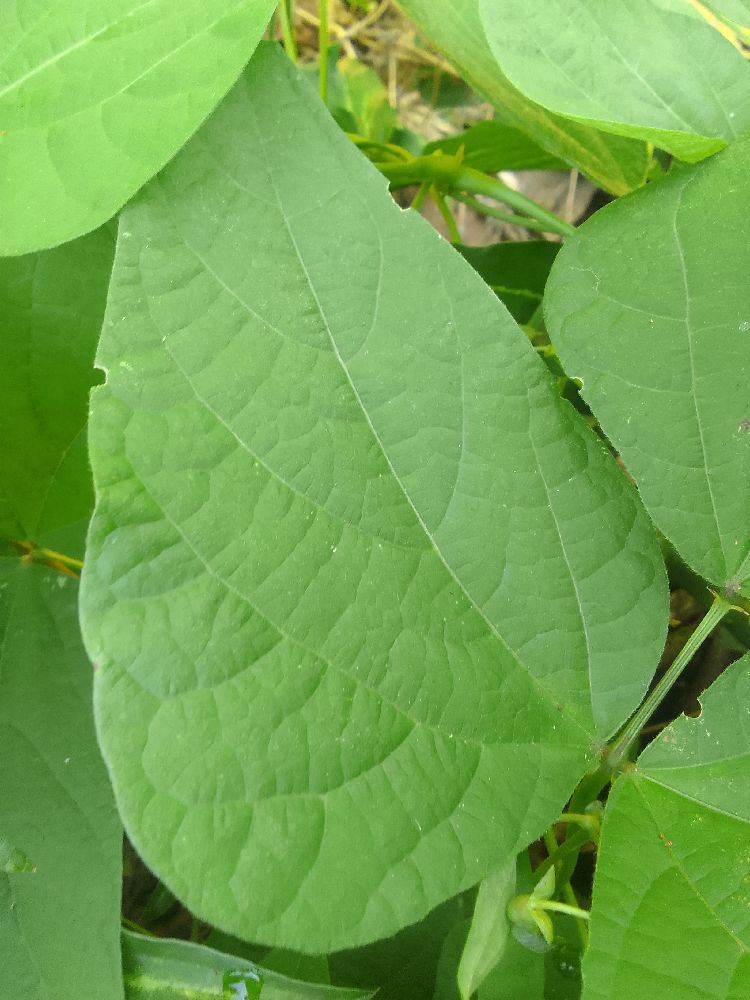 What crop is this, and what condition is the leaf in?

common bean, healthy
